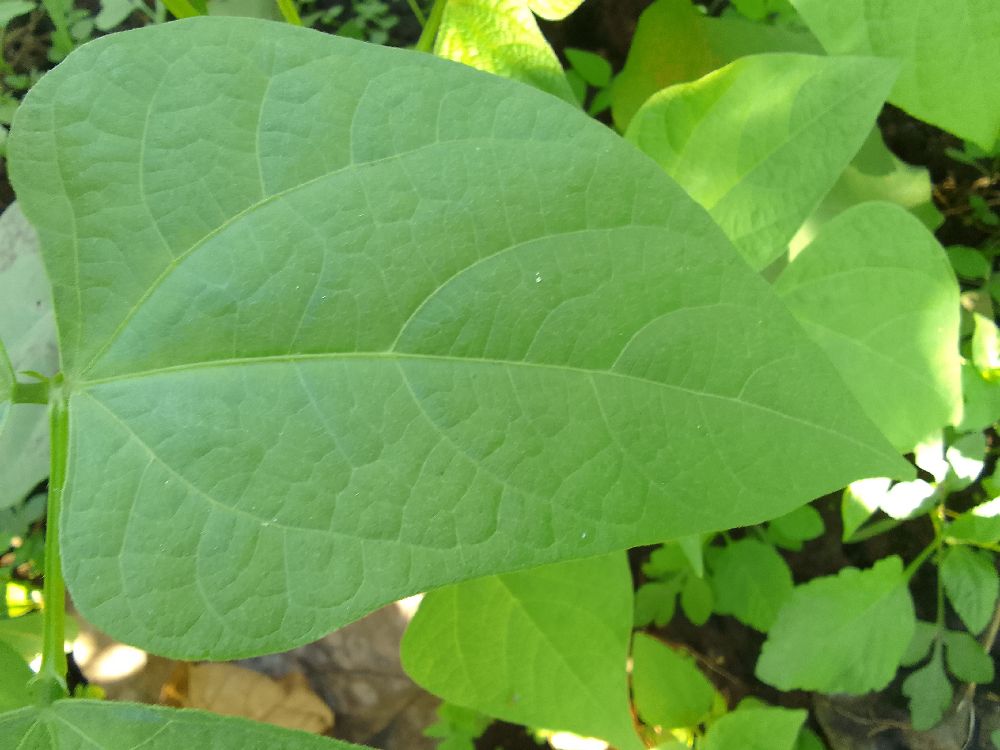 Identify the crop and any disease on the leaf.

common bean, healthy
